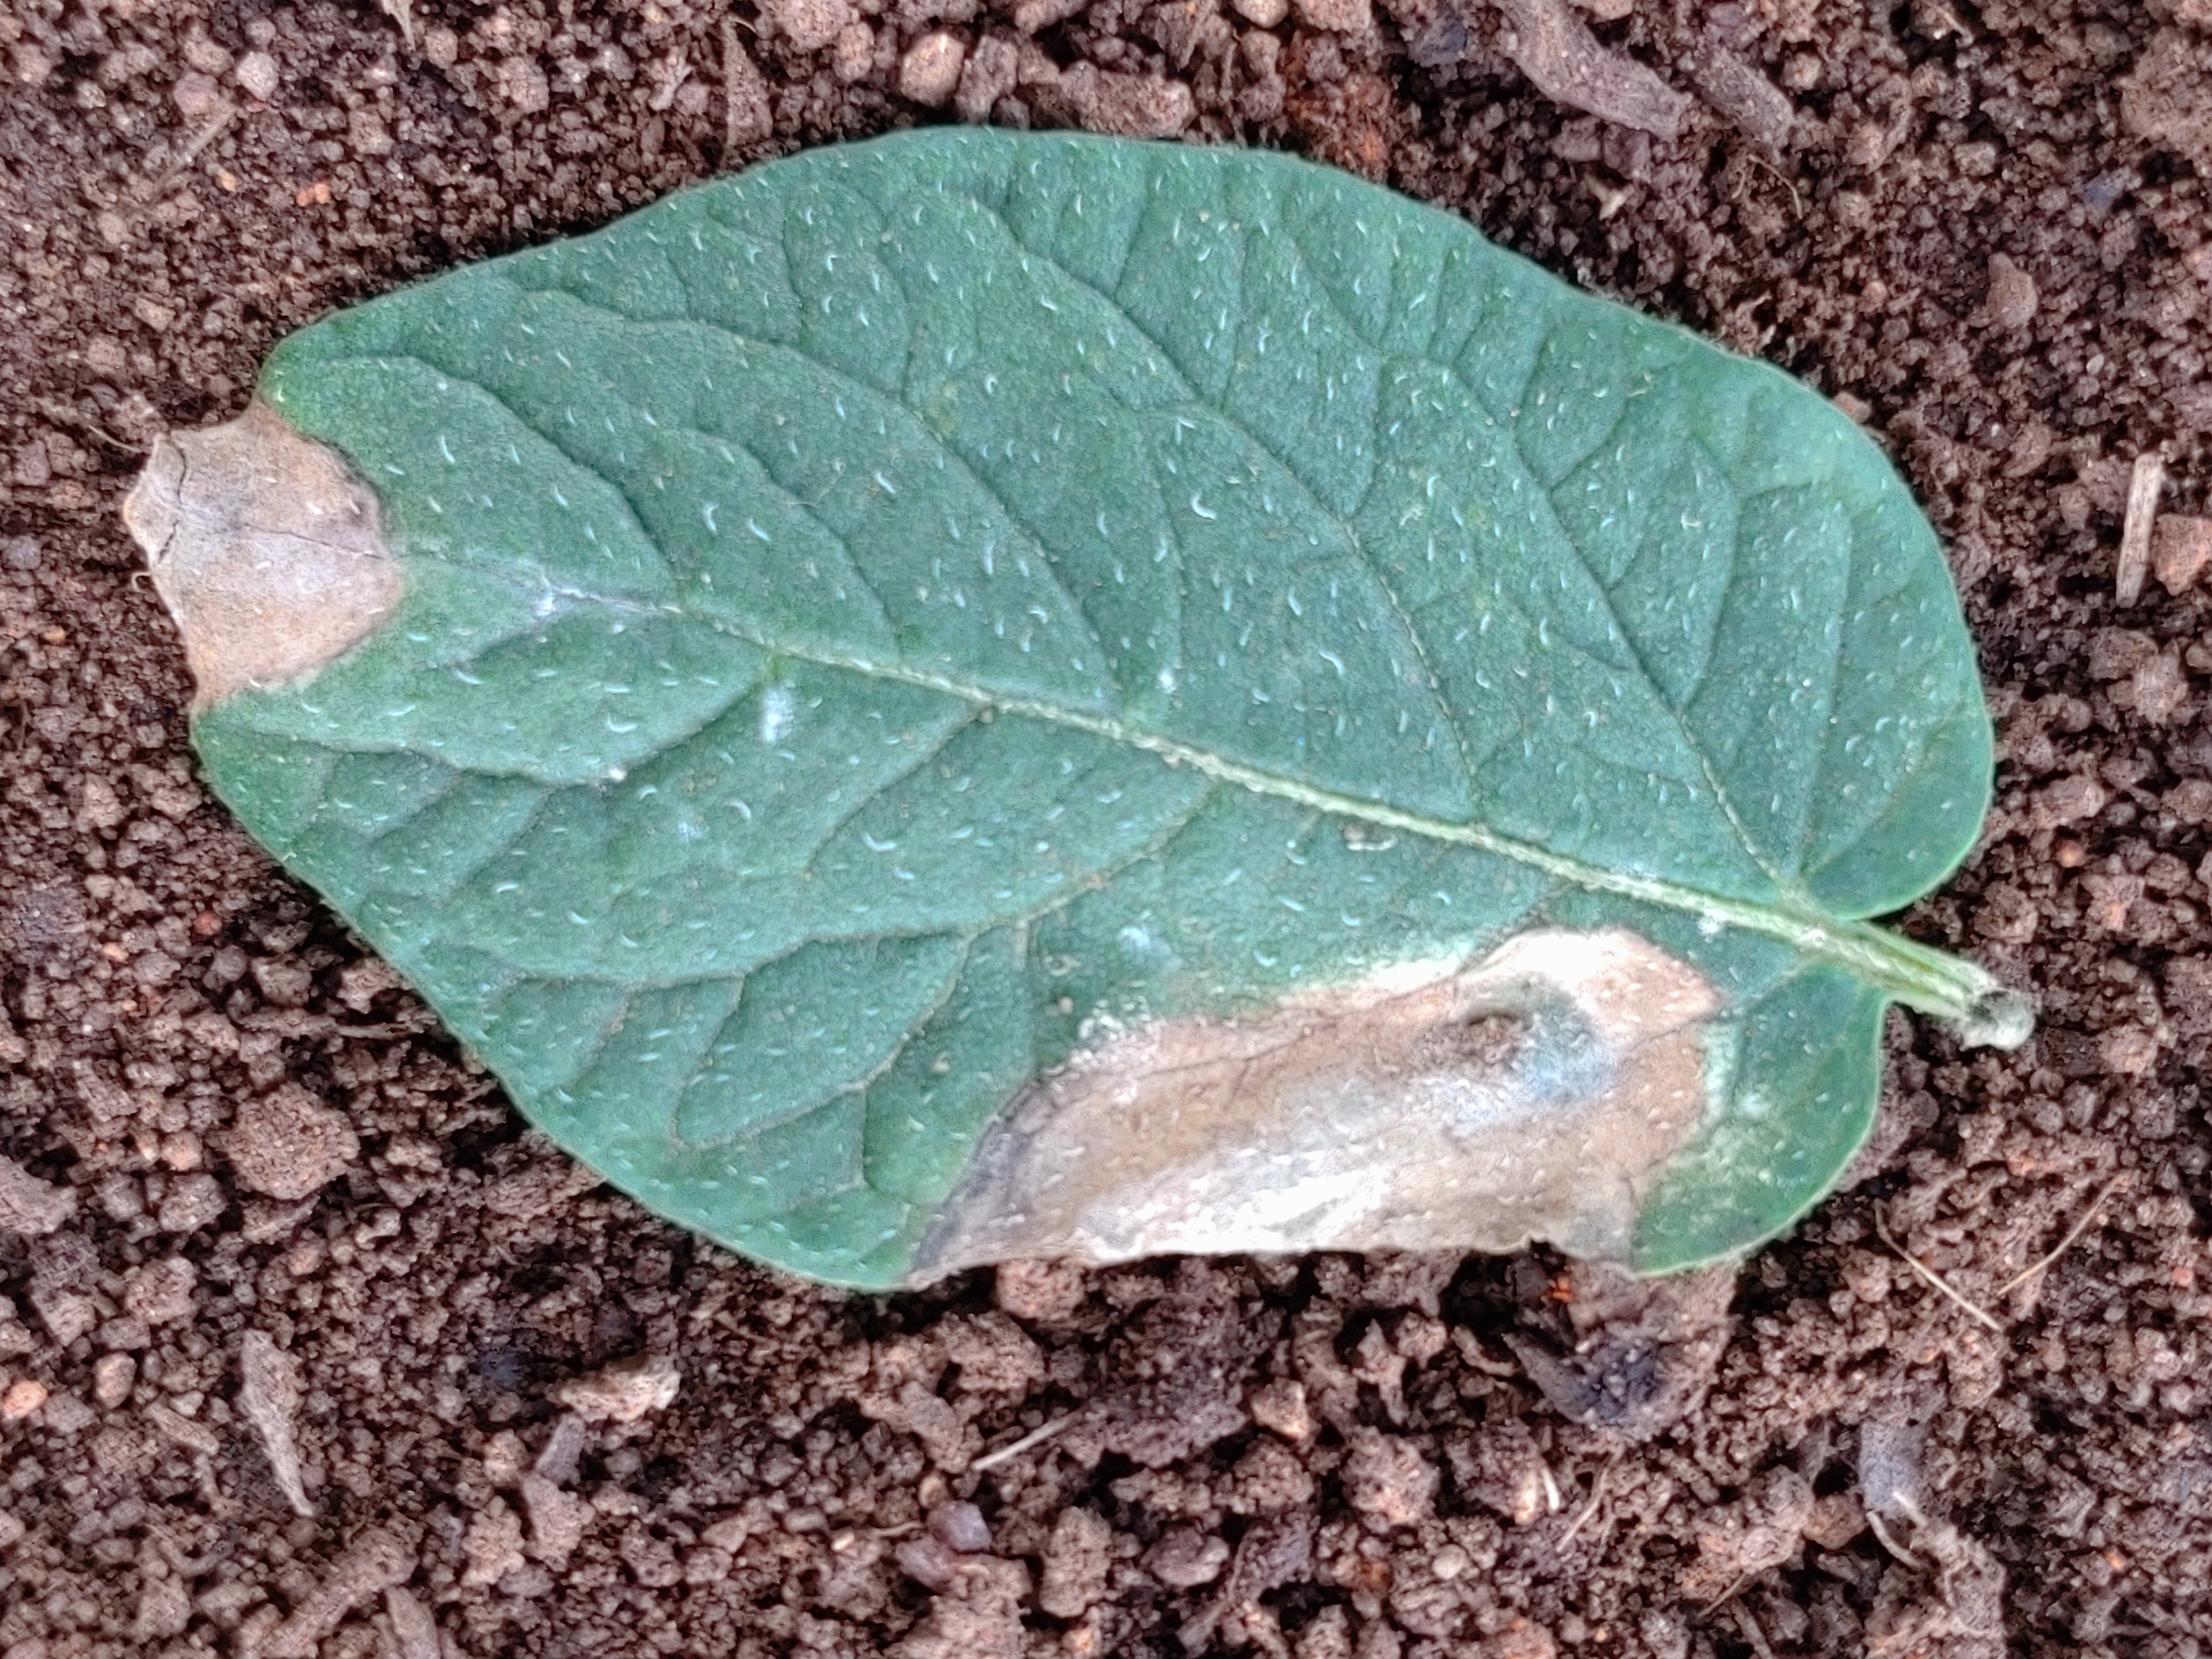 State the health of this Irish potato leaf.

early blight
